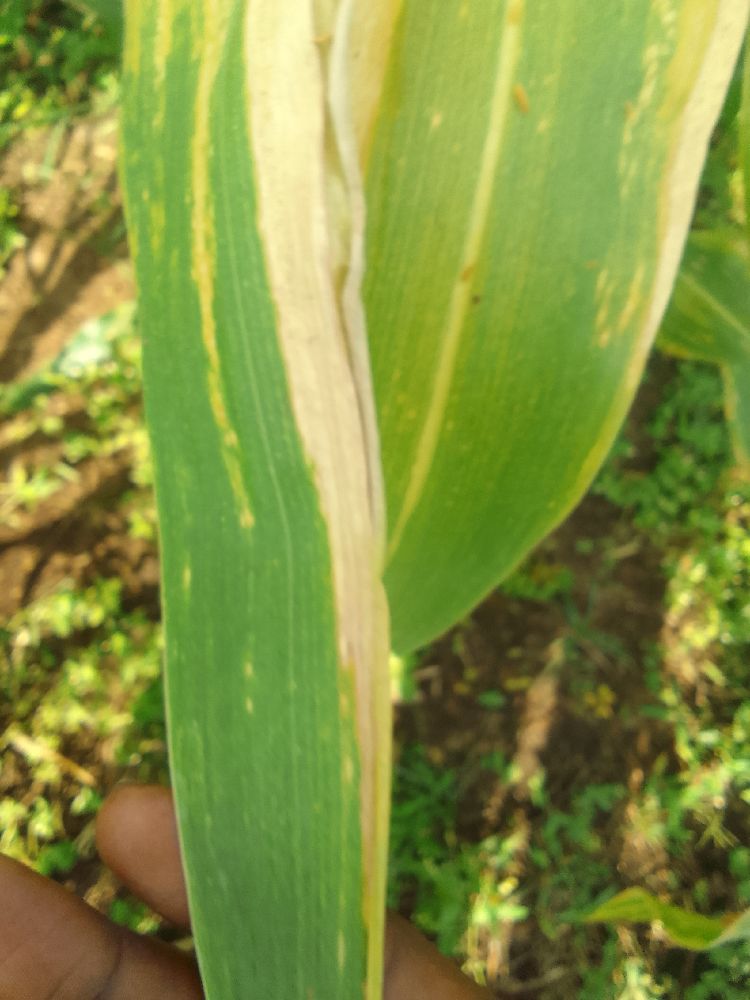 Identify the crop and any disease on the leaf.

maize, maize lethal necrosis
